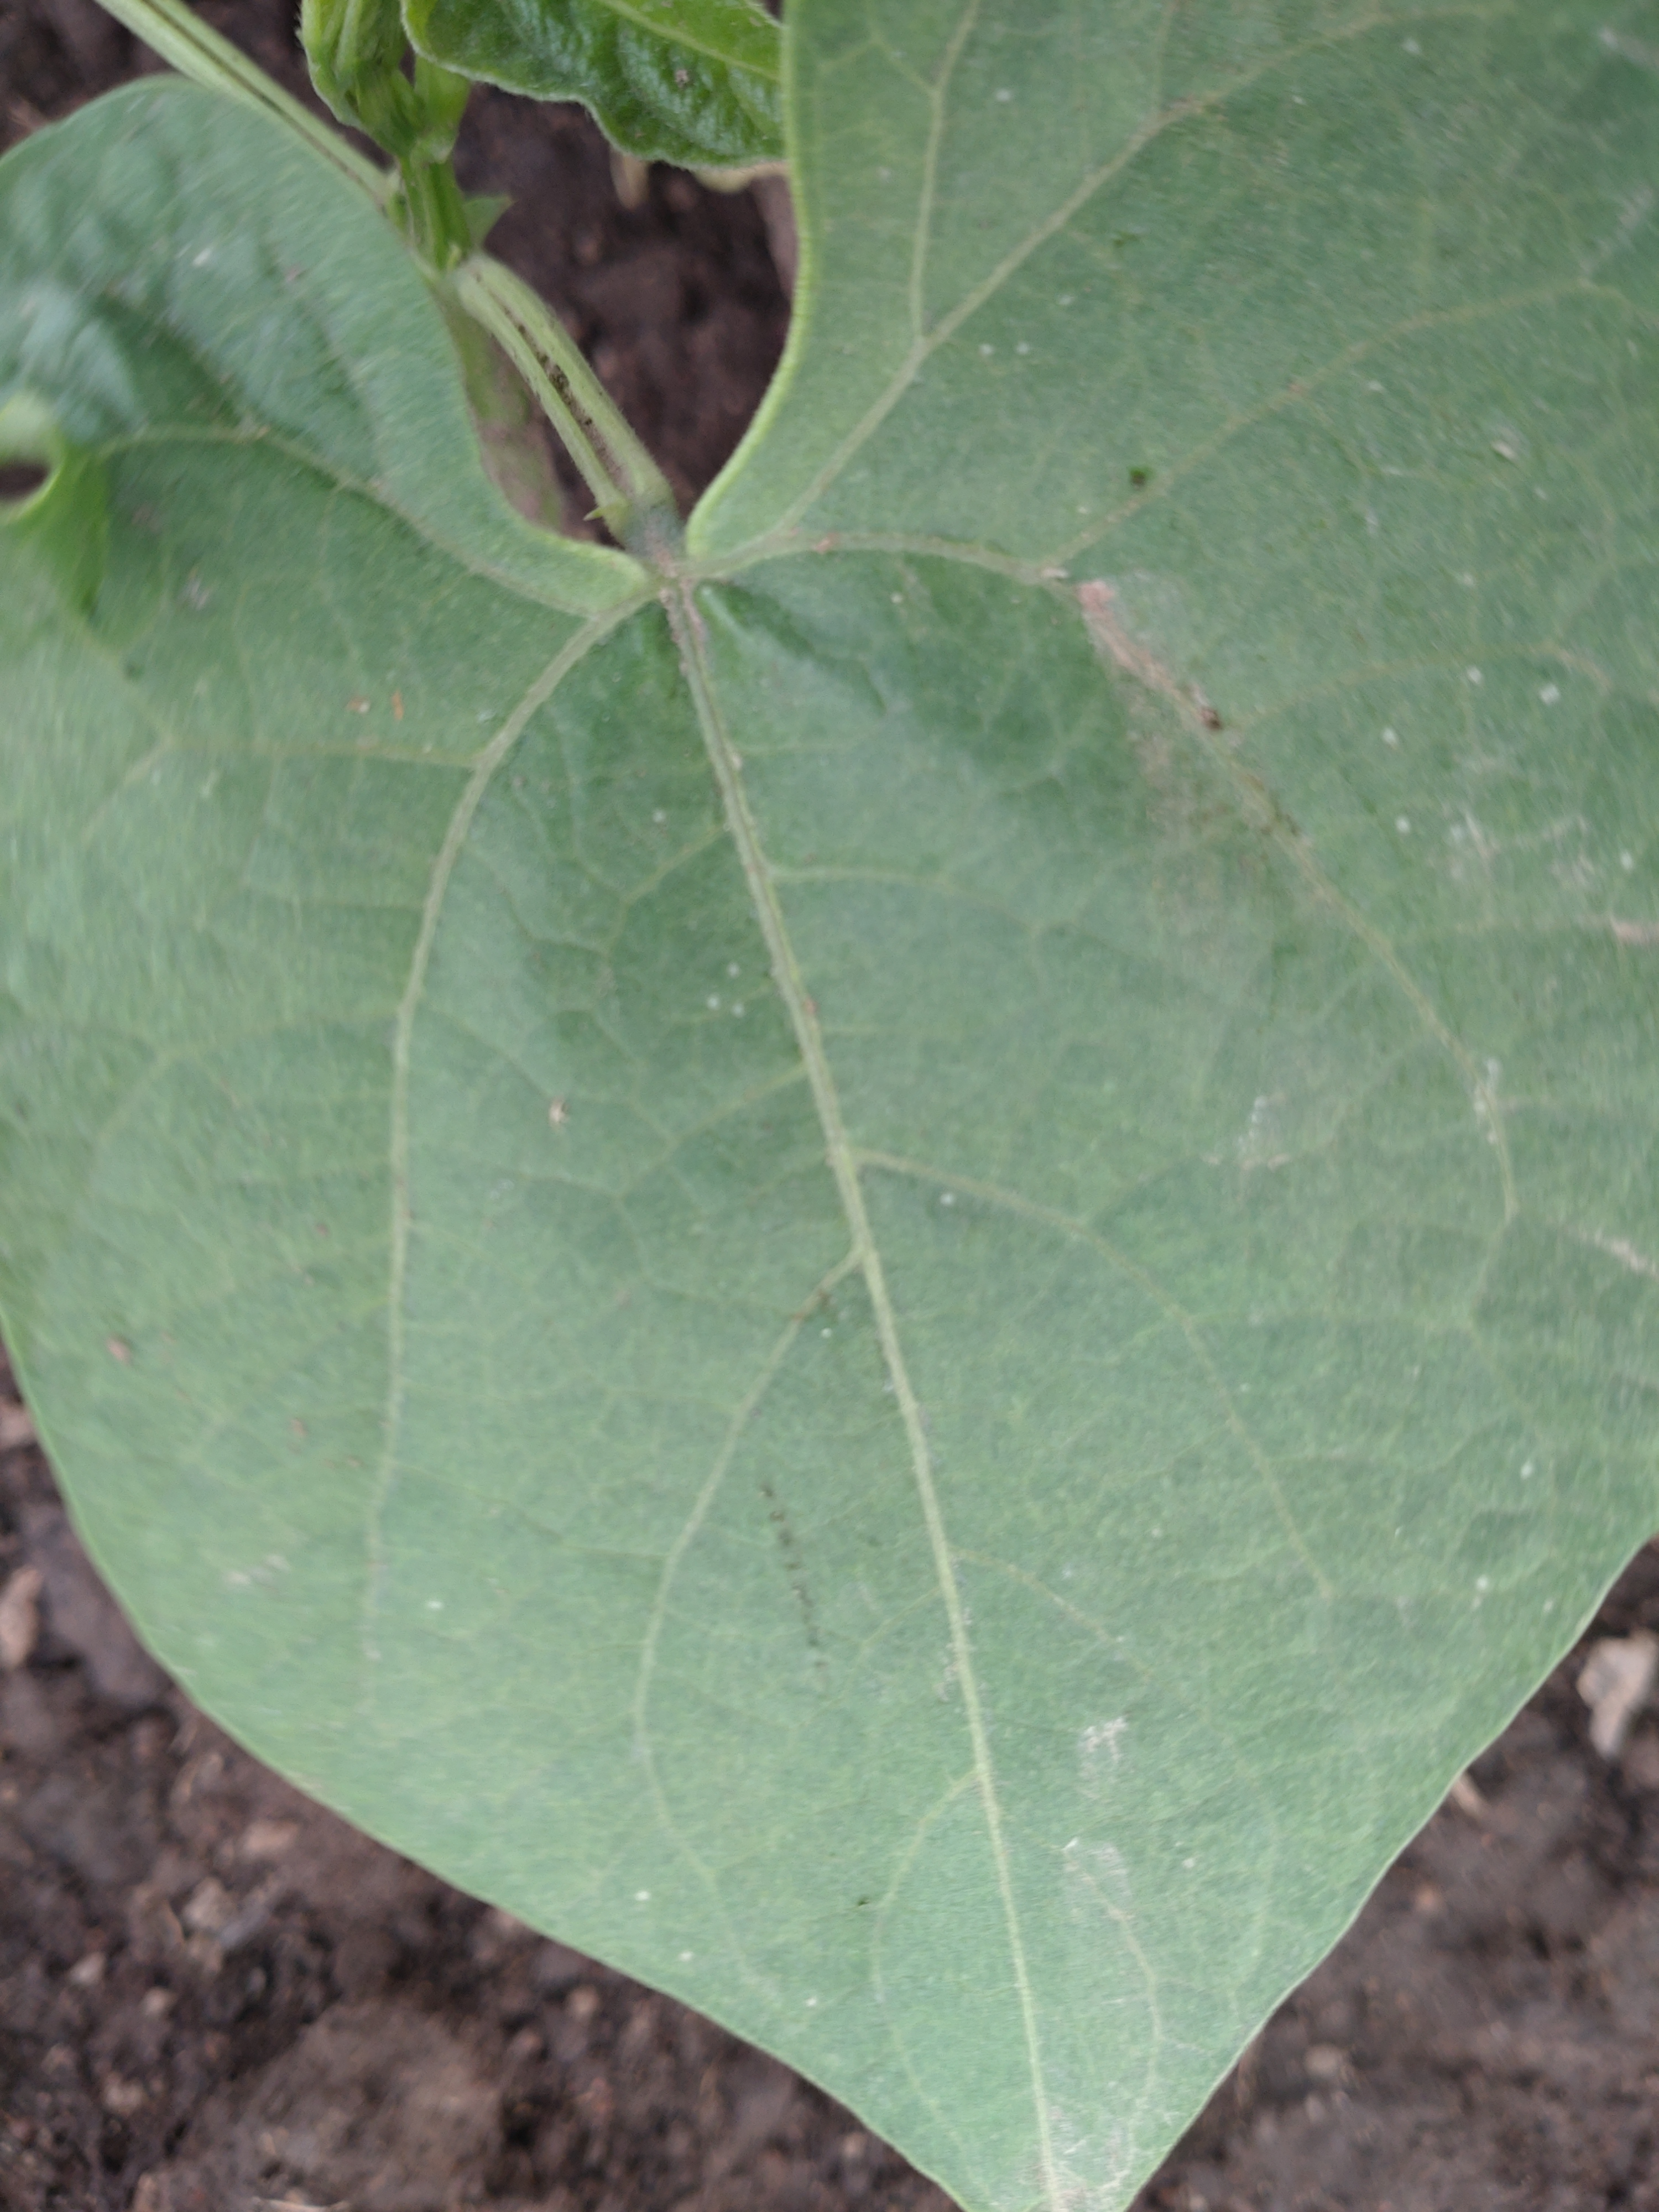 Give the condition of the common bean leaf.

healthy
